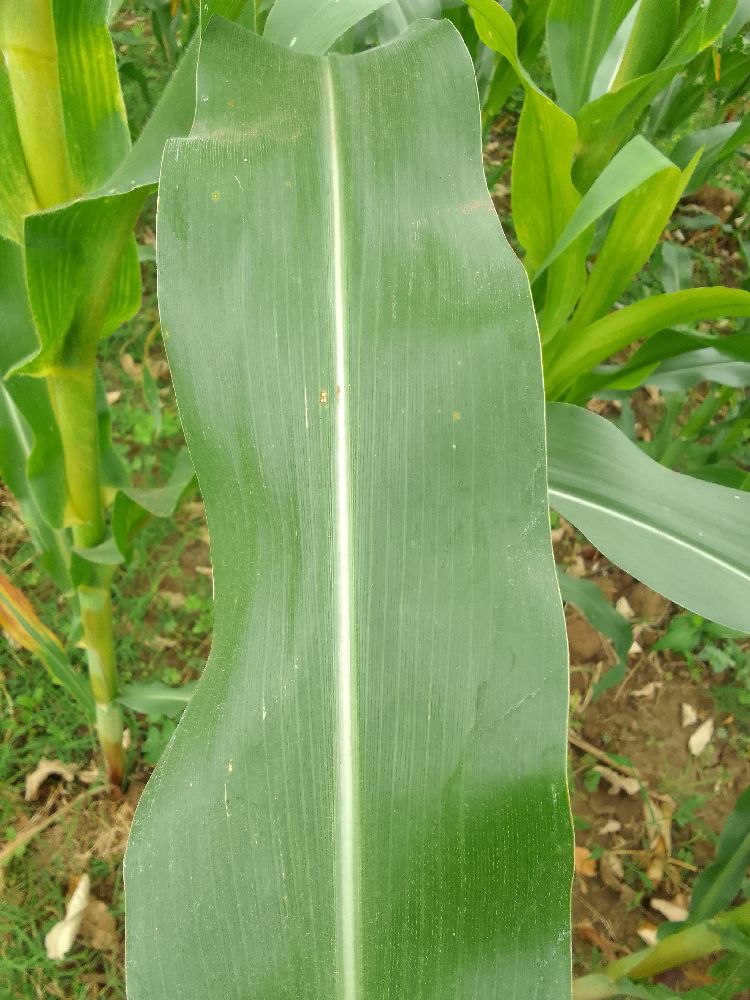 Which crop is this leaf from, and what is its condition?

maize, healthy
